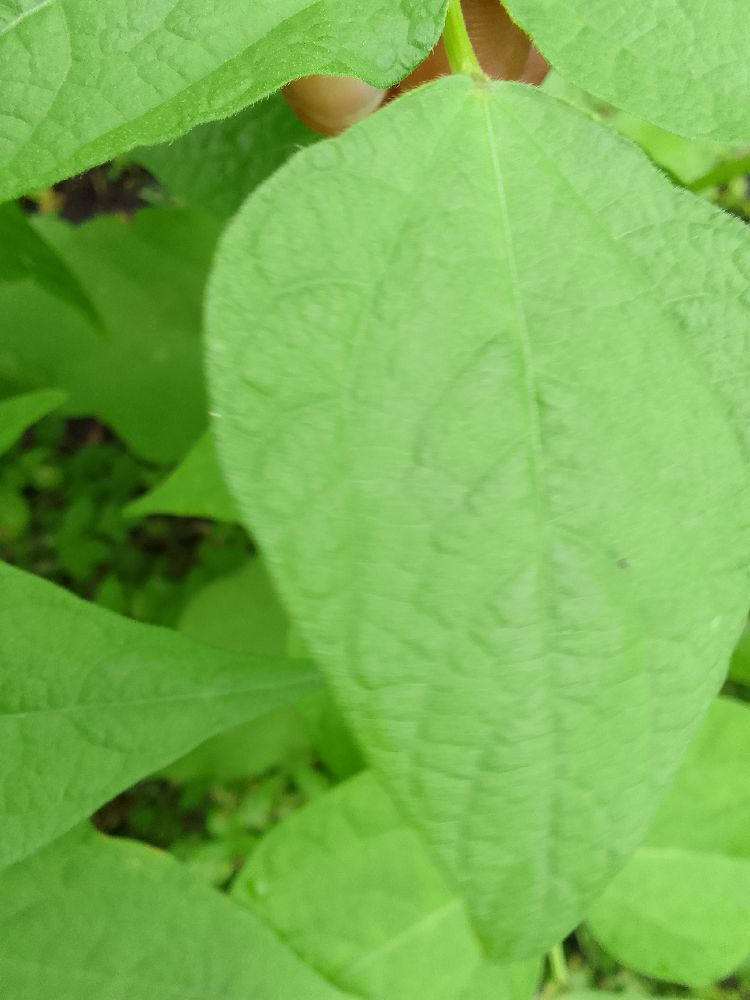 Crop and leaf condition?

common bean, healthy
